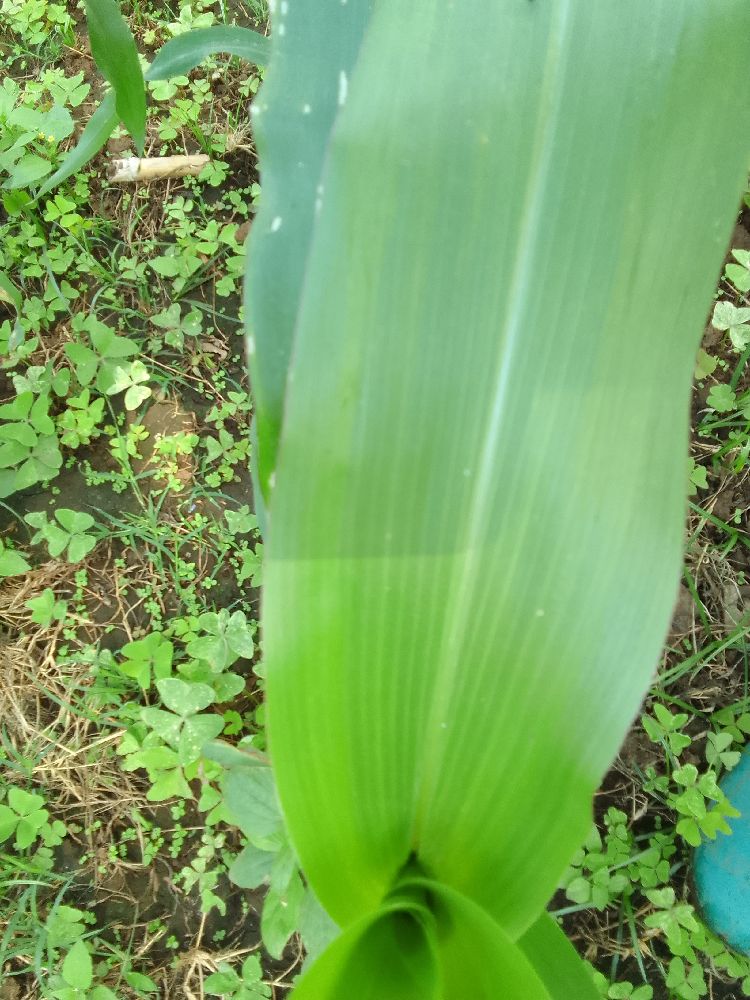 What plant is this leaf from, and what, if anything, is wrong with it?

maize, healthy
